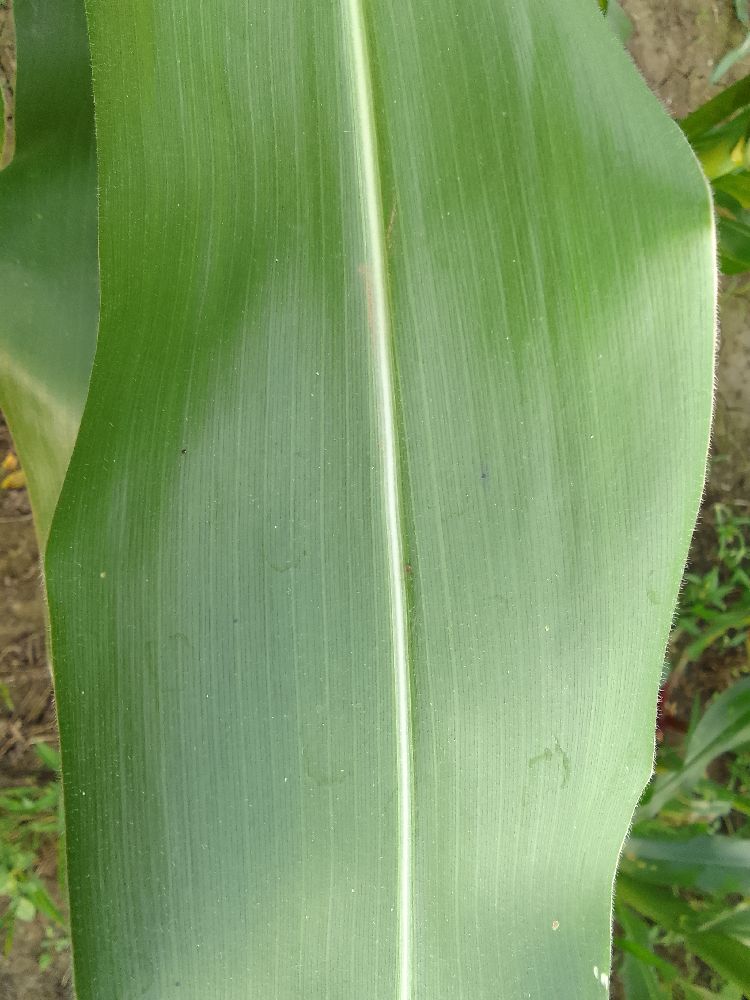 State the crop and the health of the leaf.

maize, healthy
